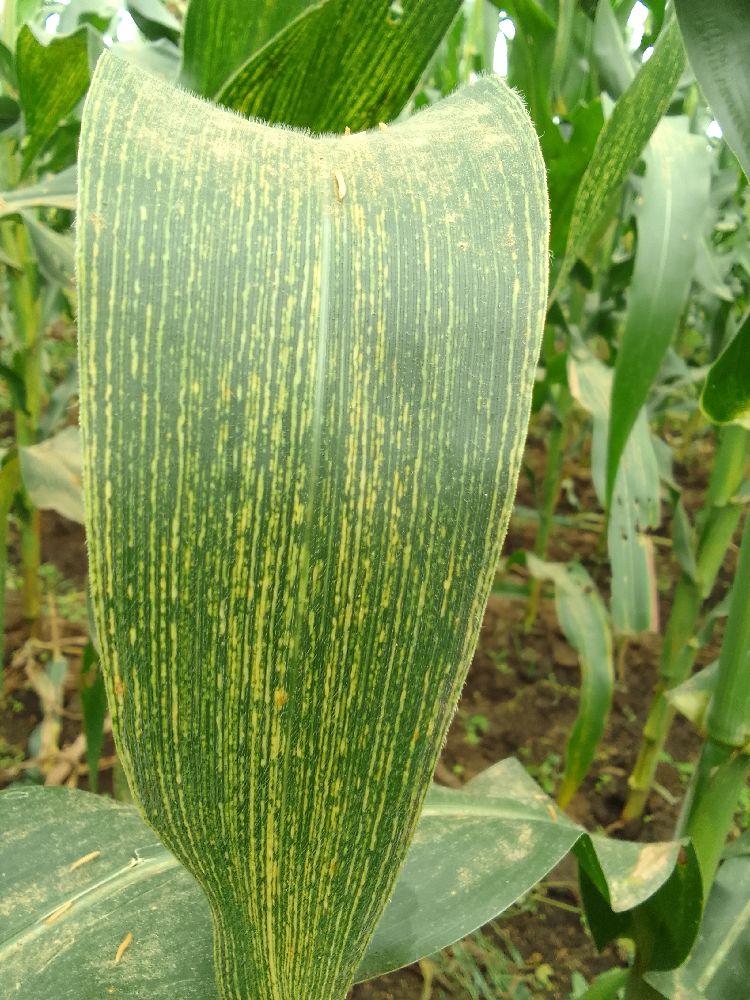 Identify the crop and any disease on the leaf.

maize, maize streak virus
